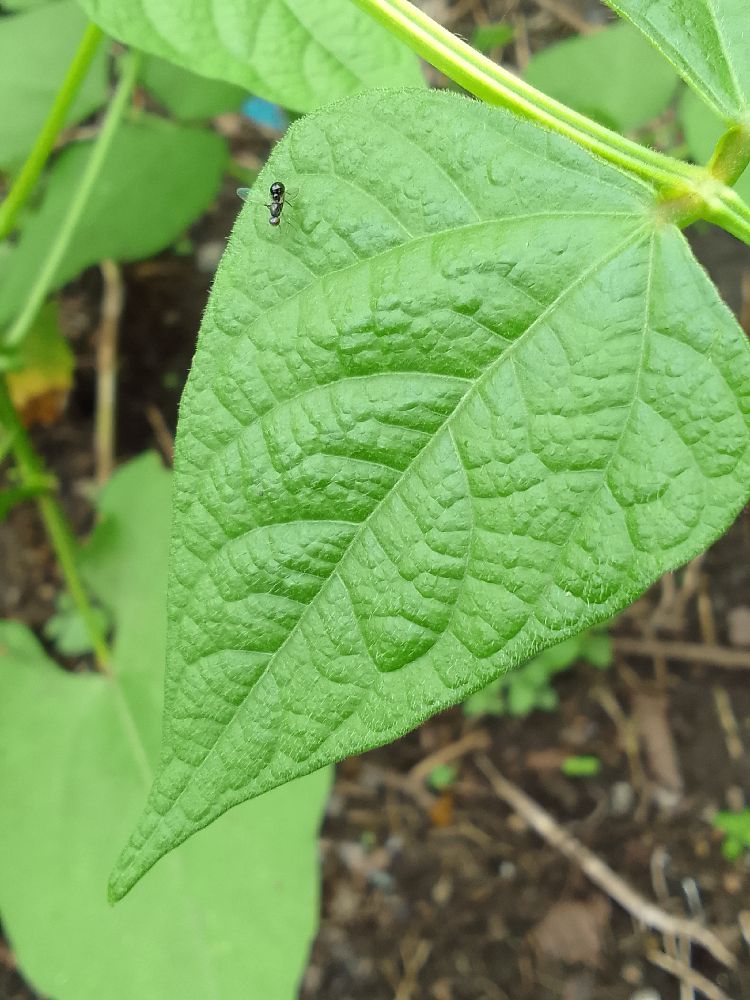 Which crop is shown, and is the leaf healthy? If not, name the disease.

common bean, healthy
